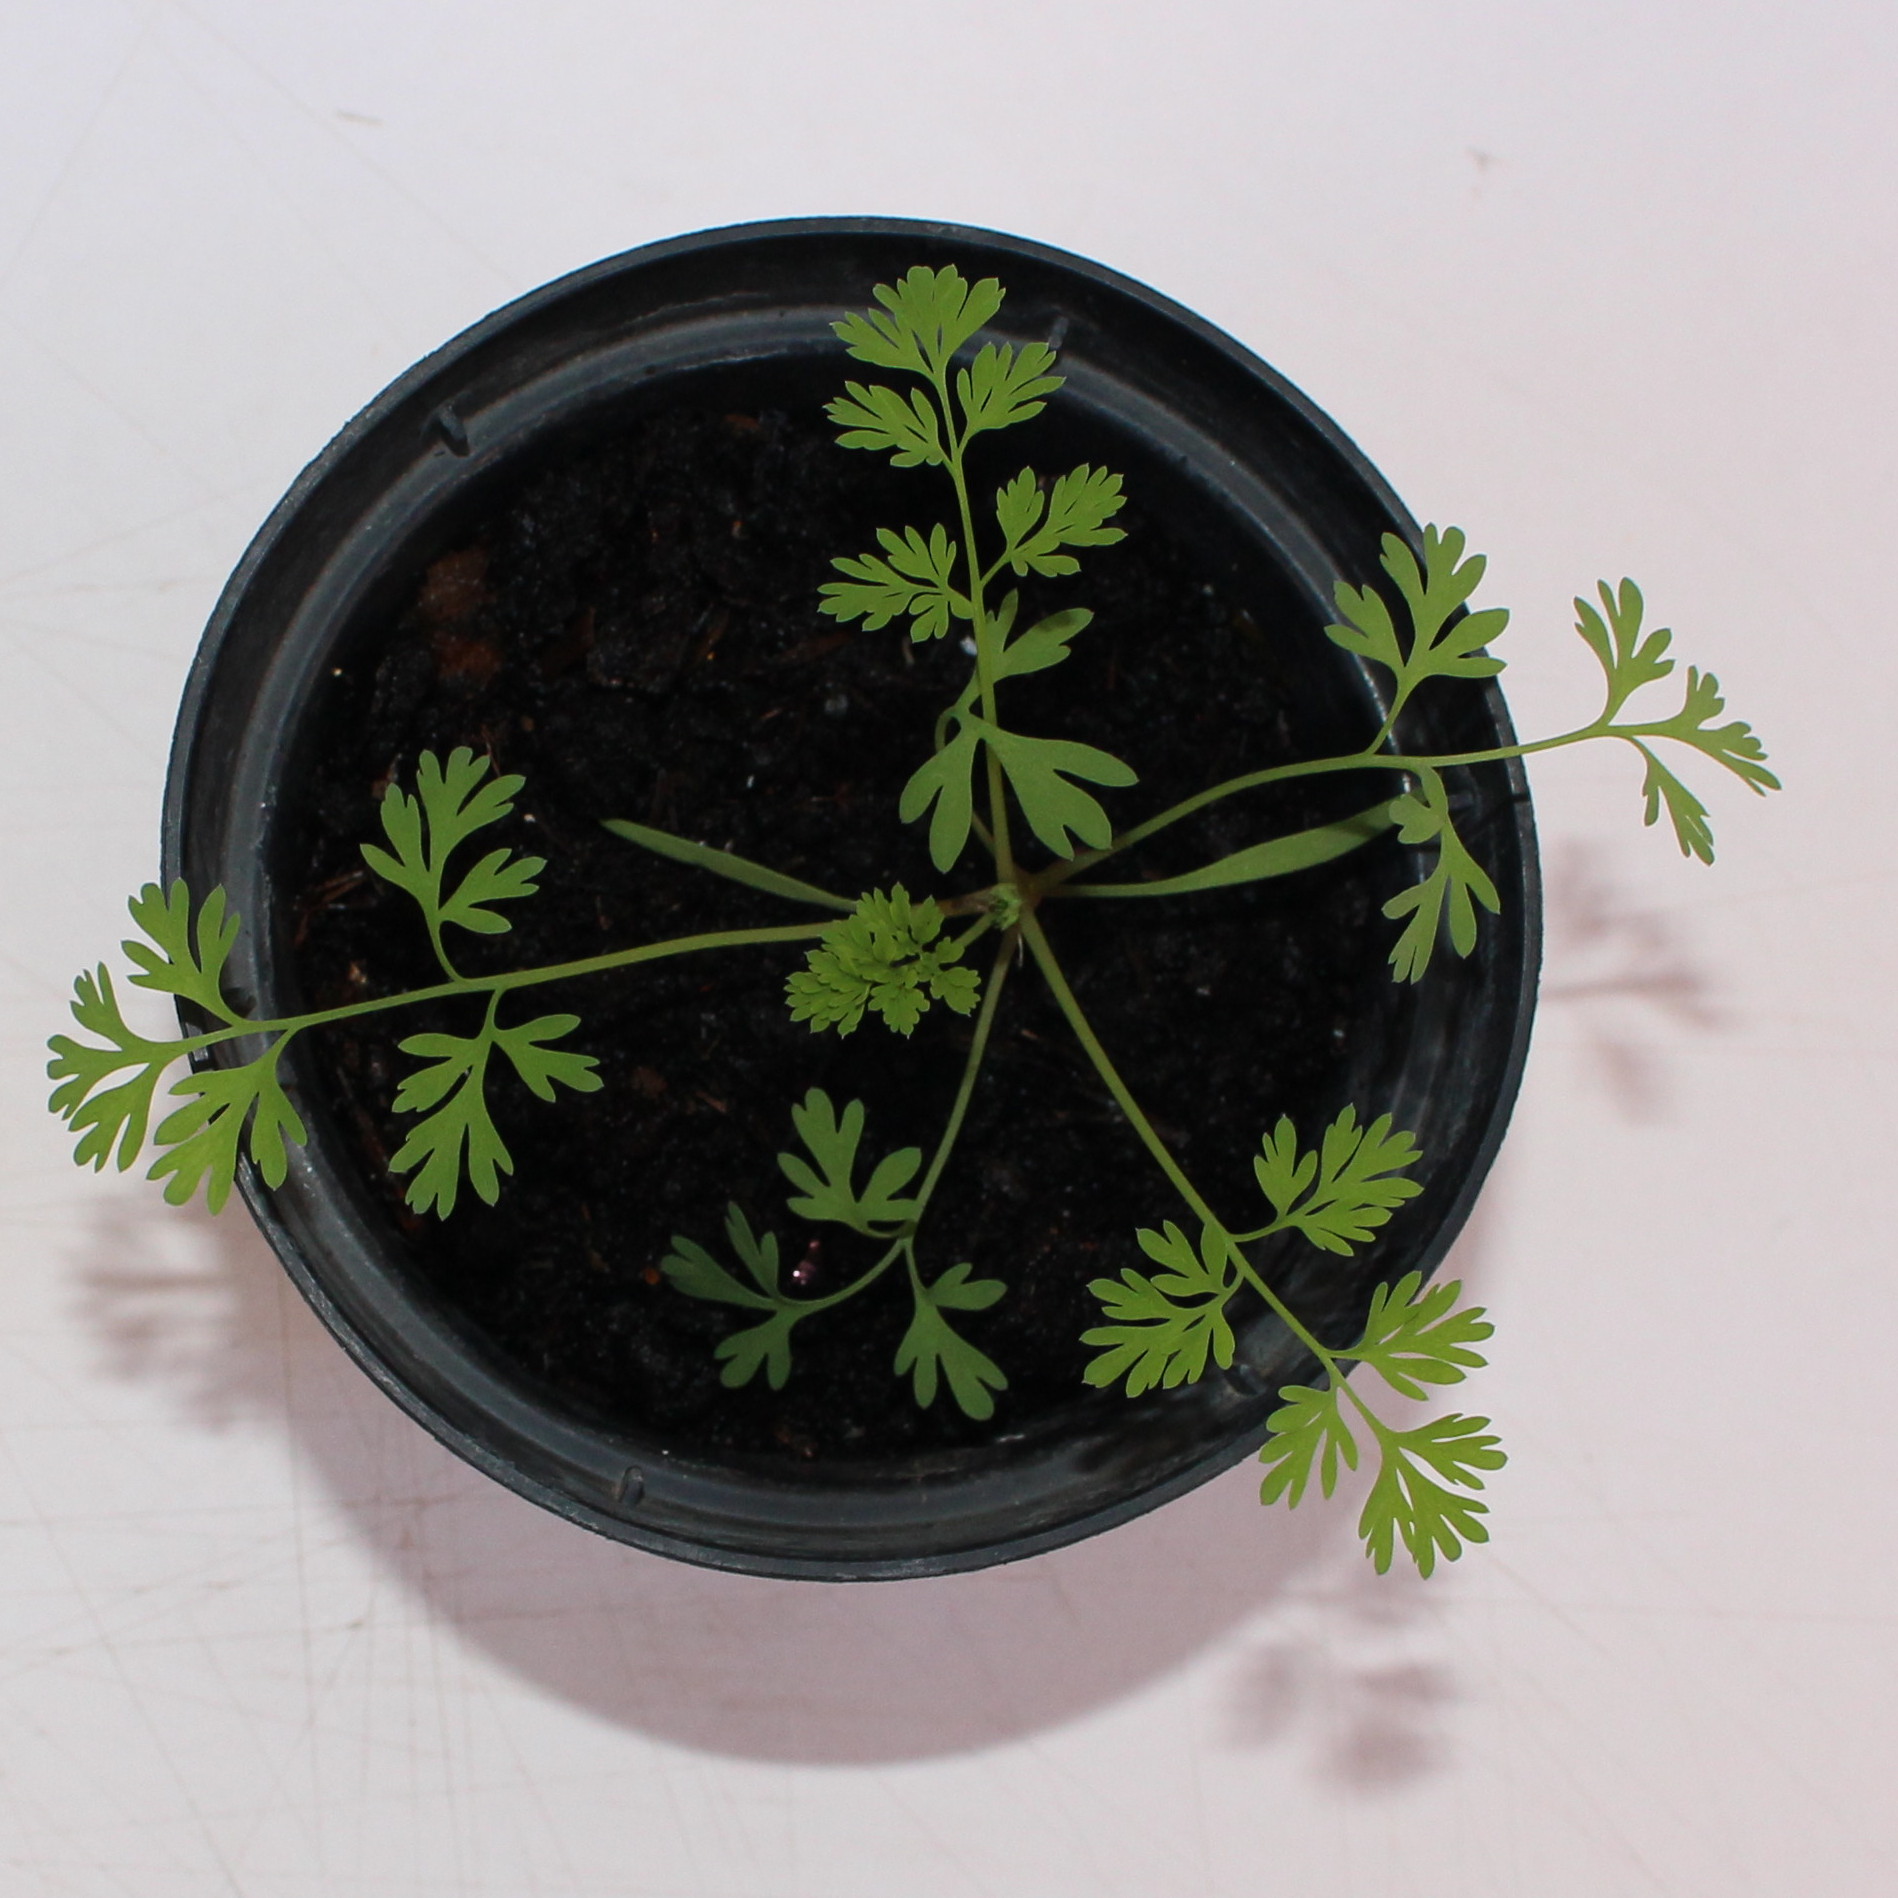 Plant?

Fumaria officinalis
